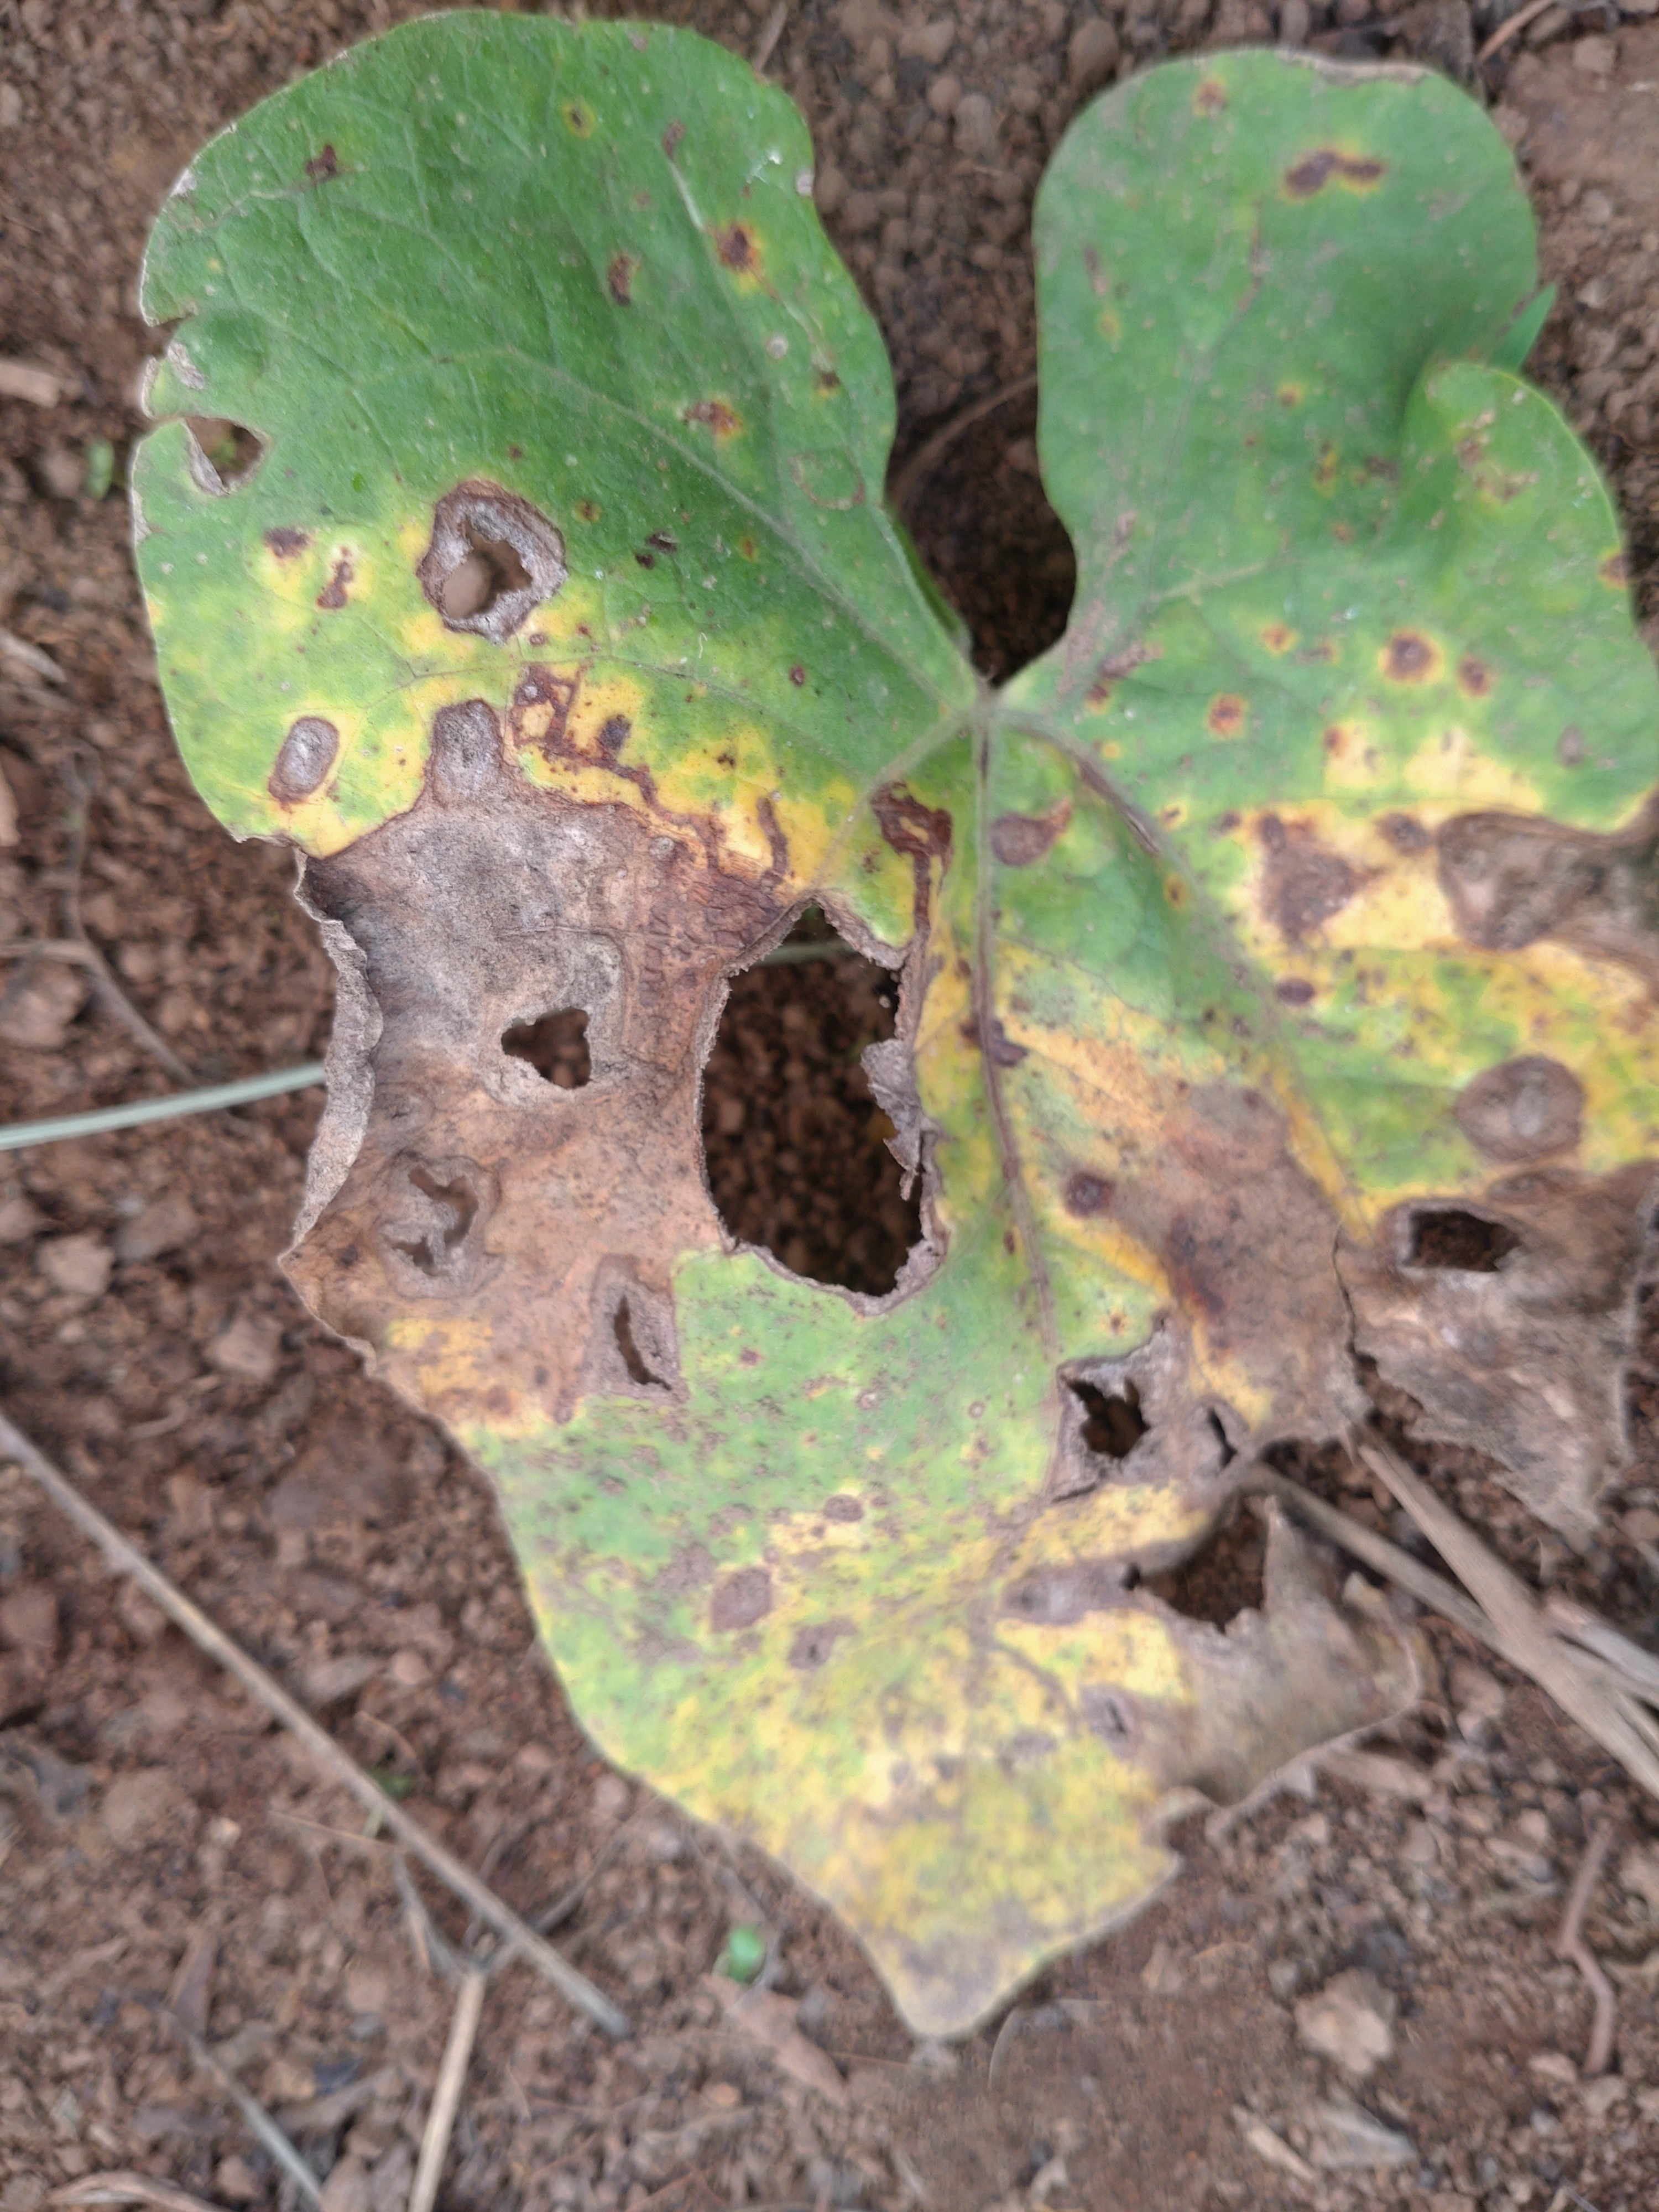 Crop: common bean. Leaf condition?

rust
